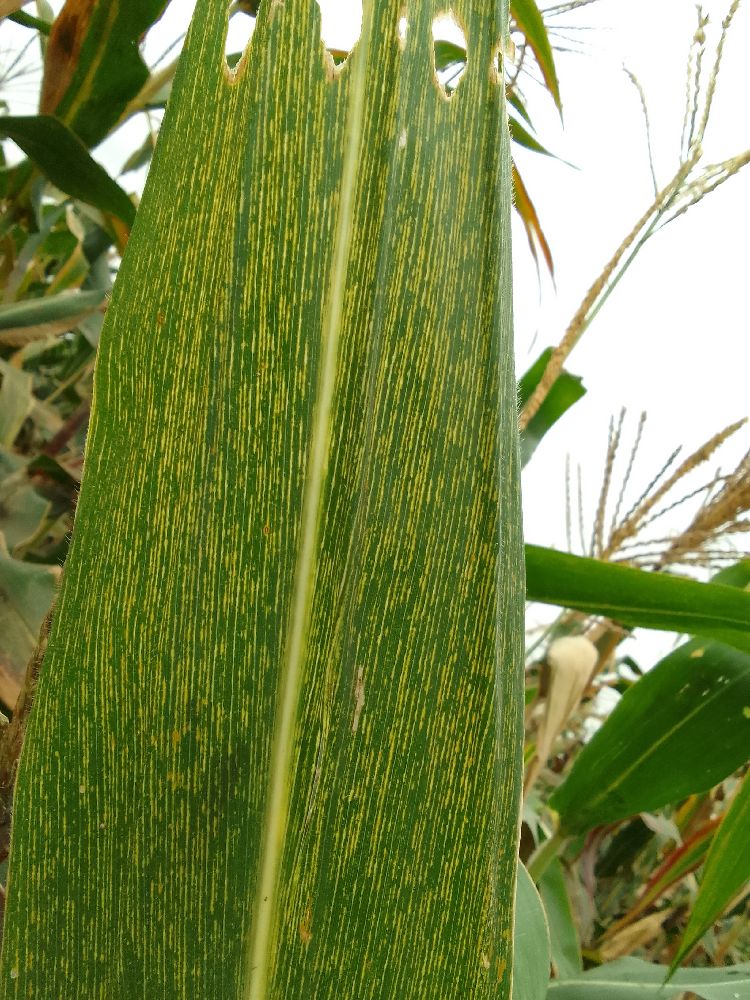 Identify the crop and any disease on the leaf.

maize, maize streak virus
